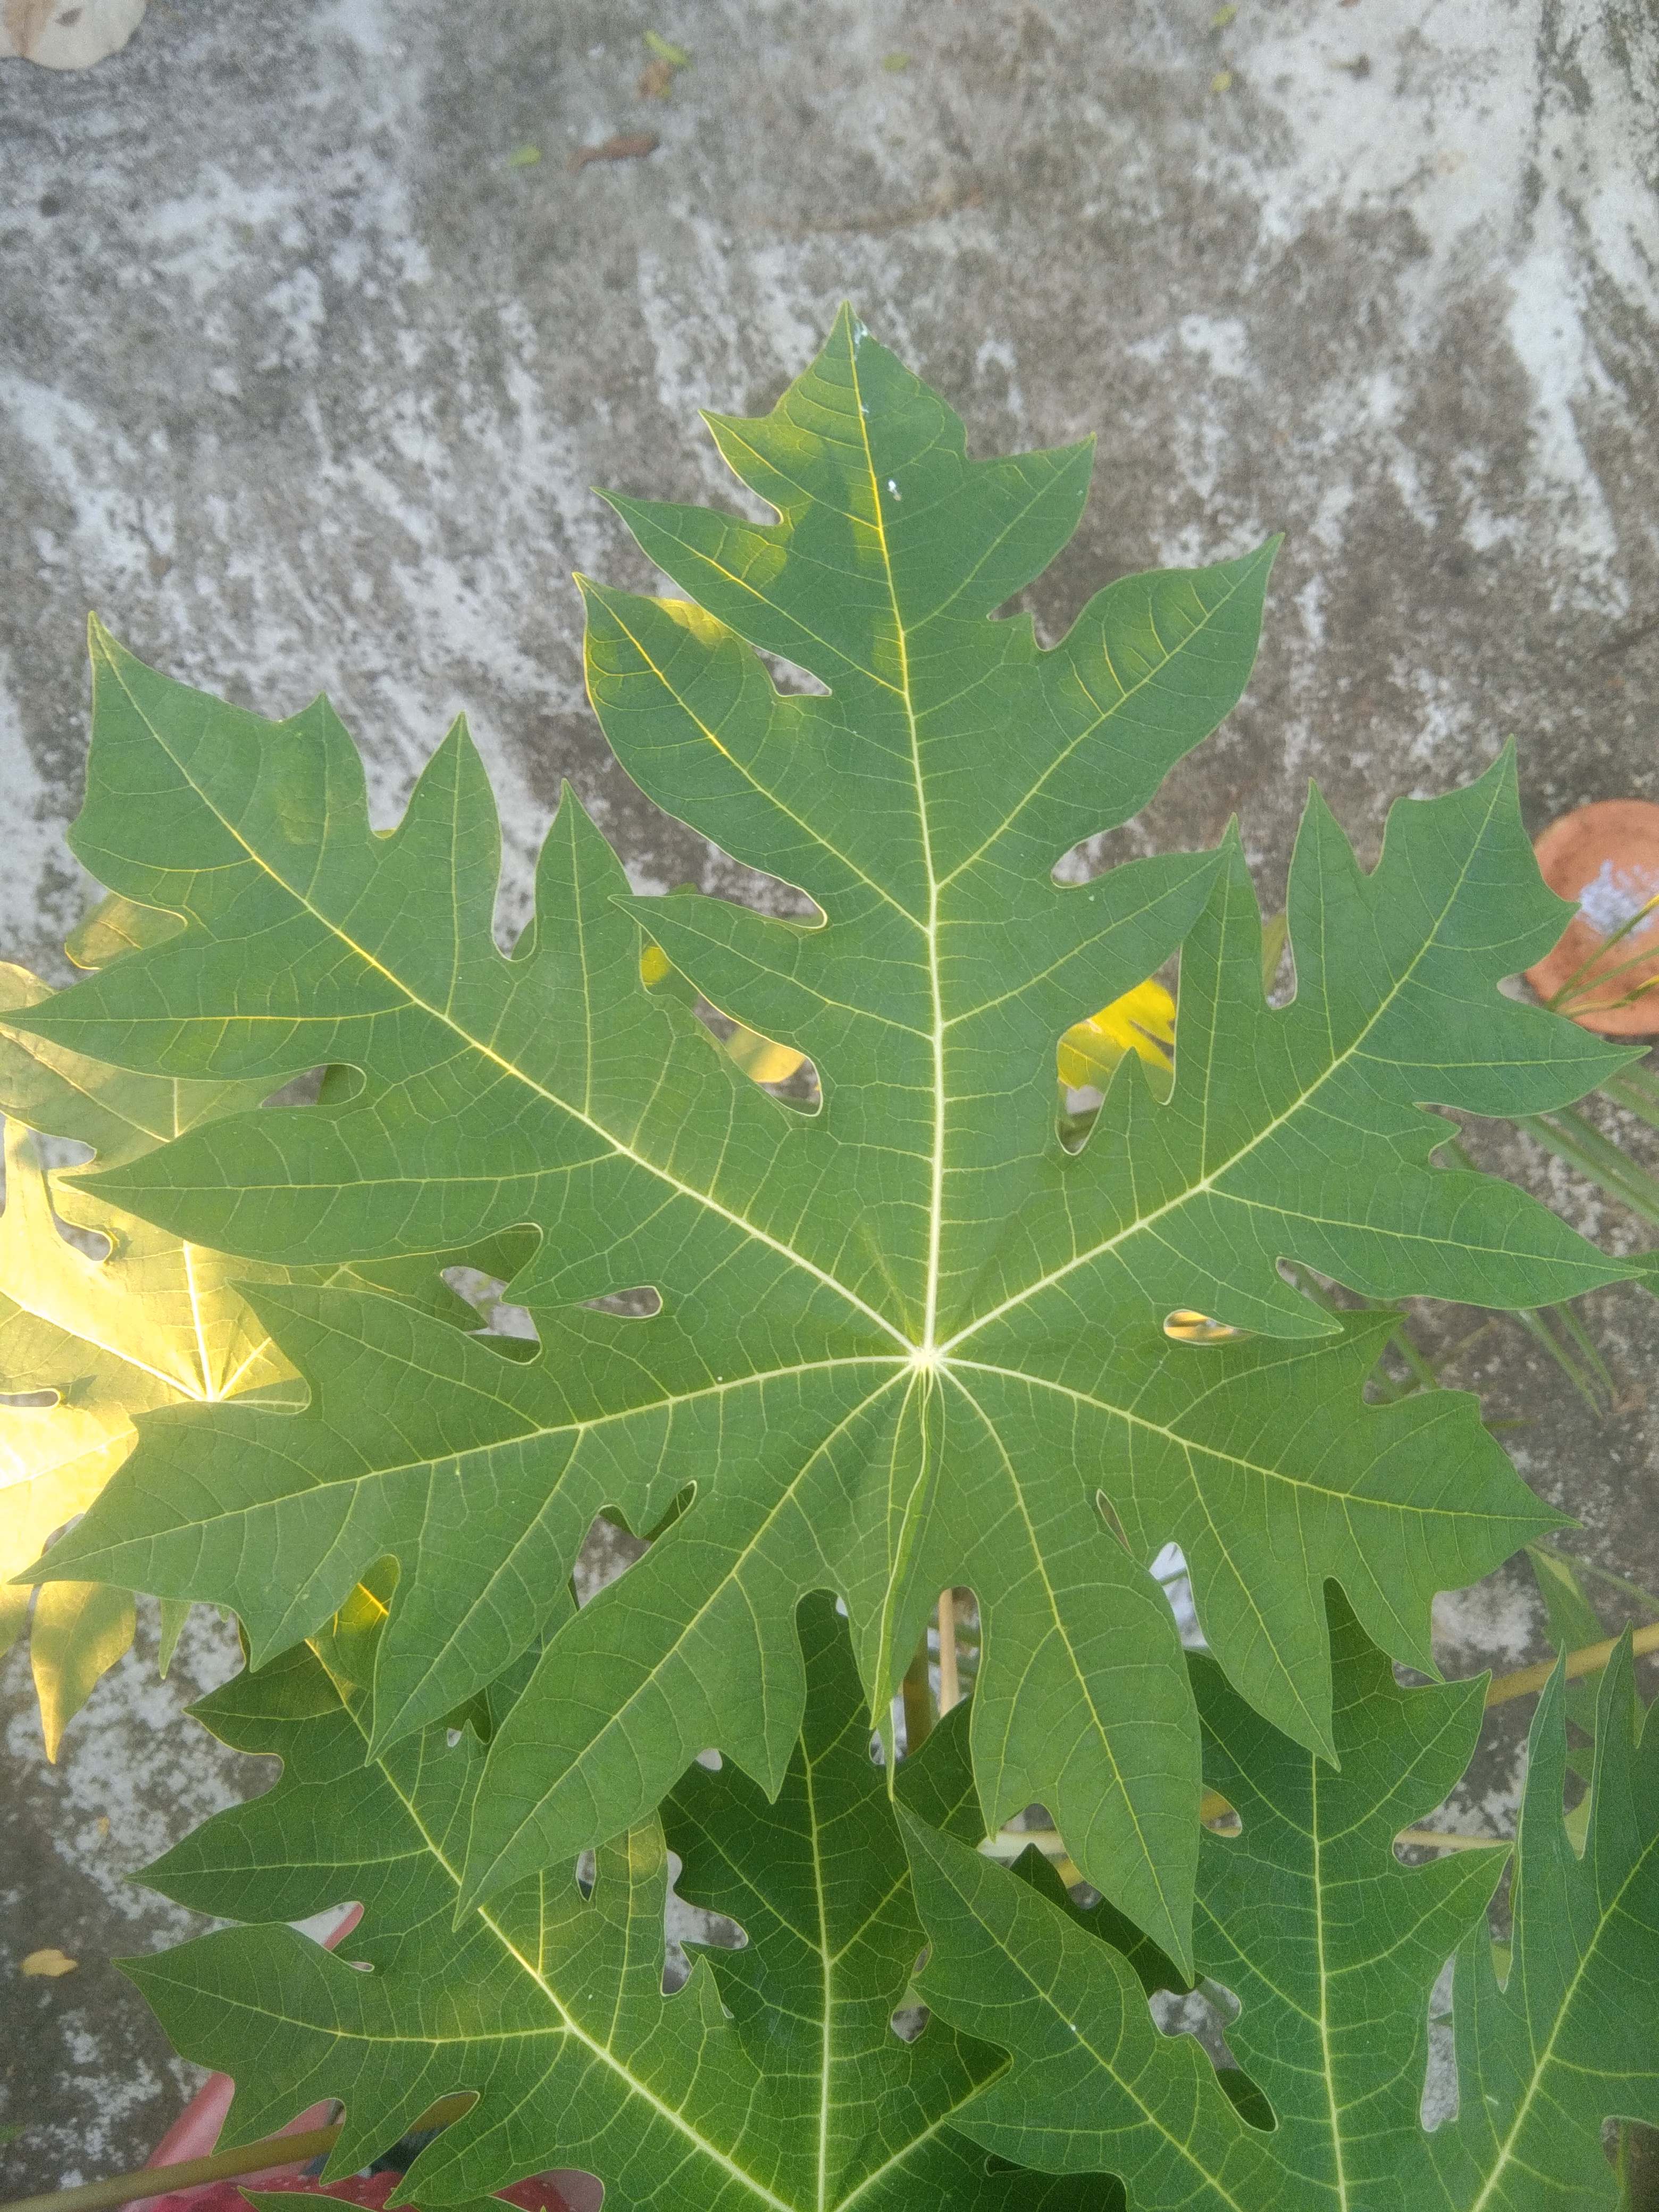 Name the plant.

papaya
